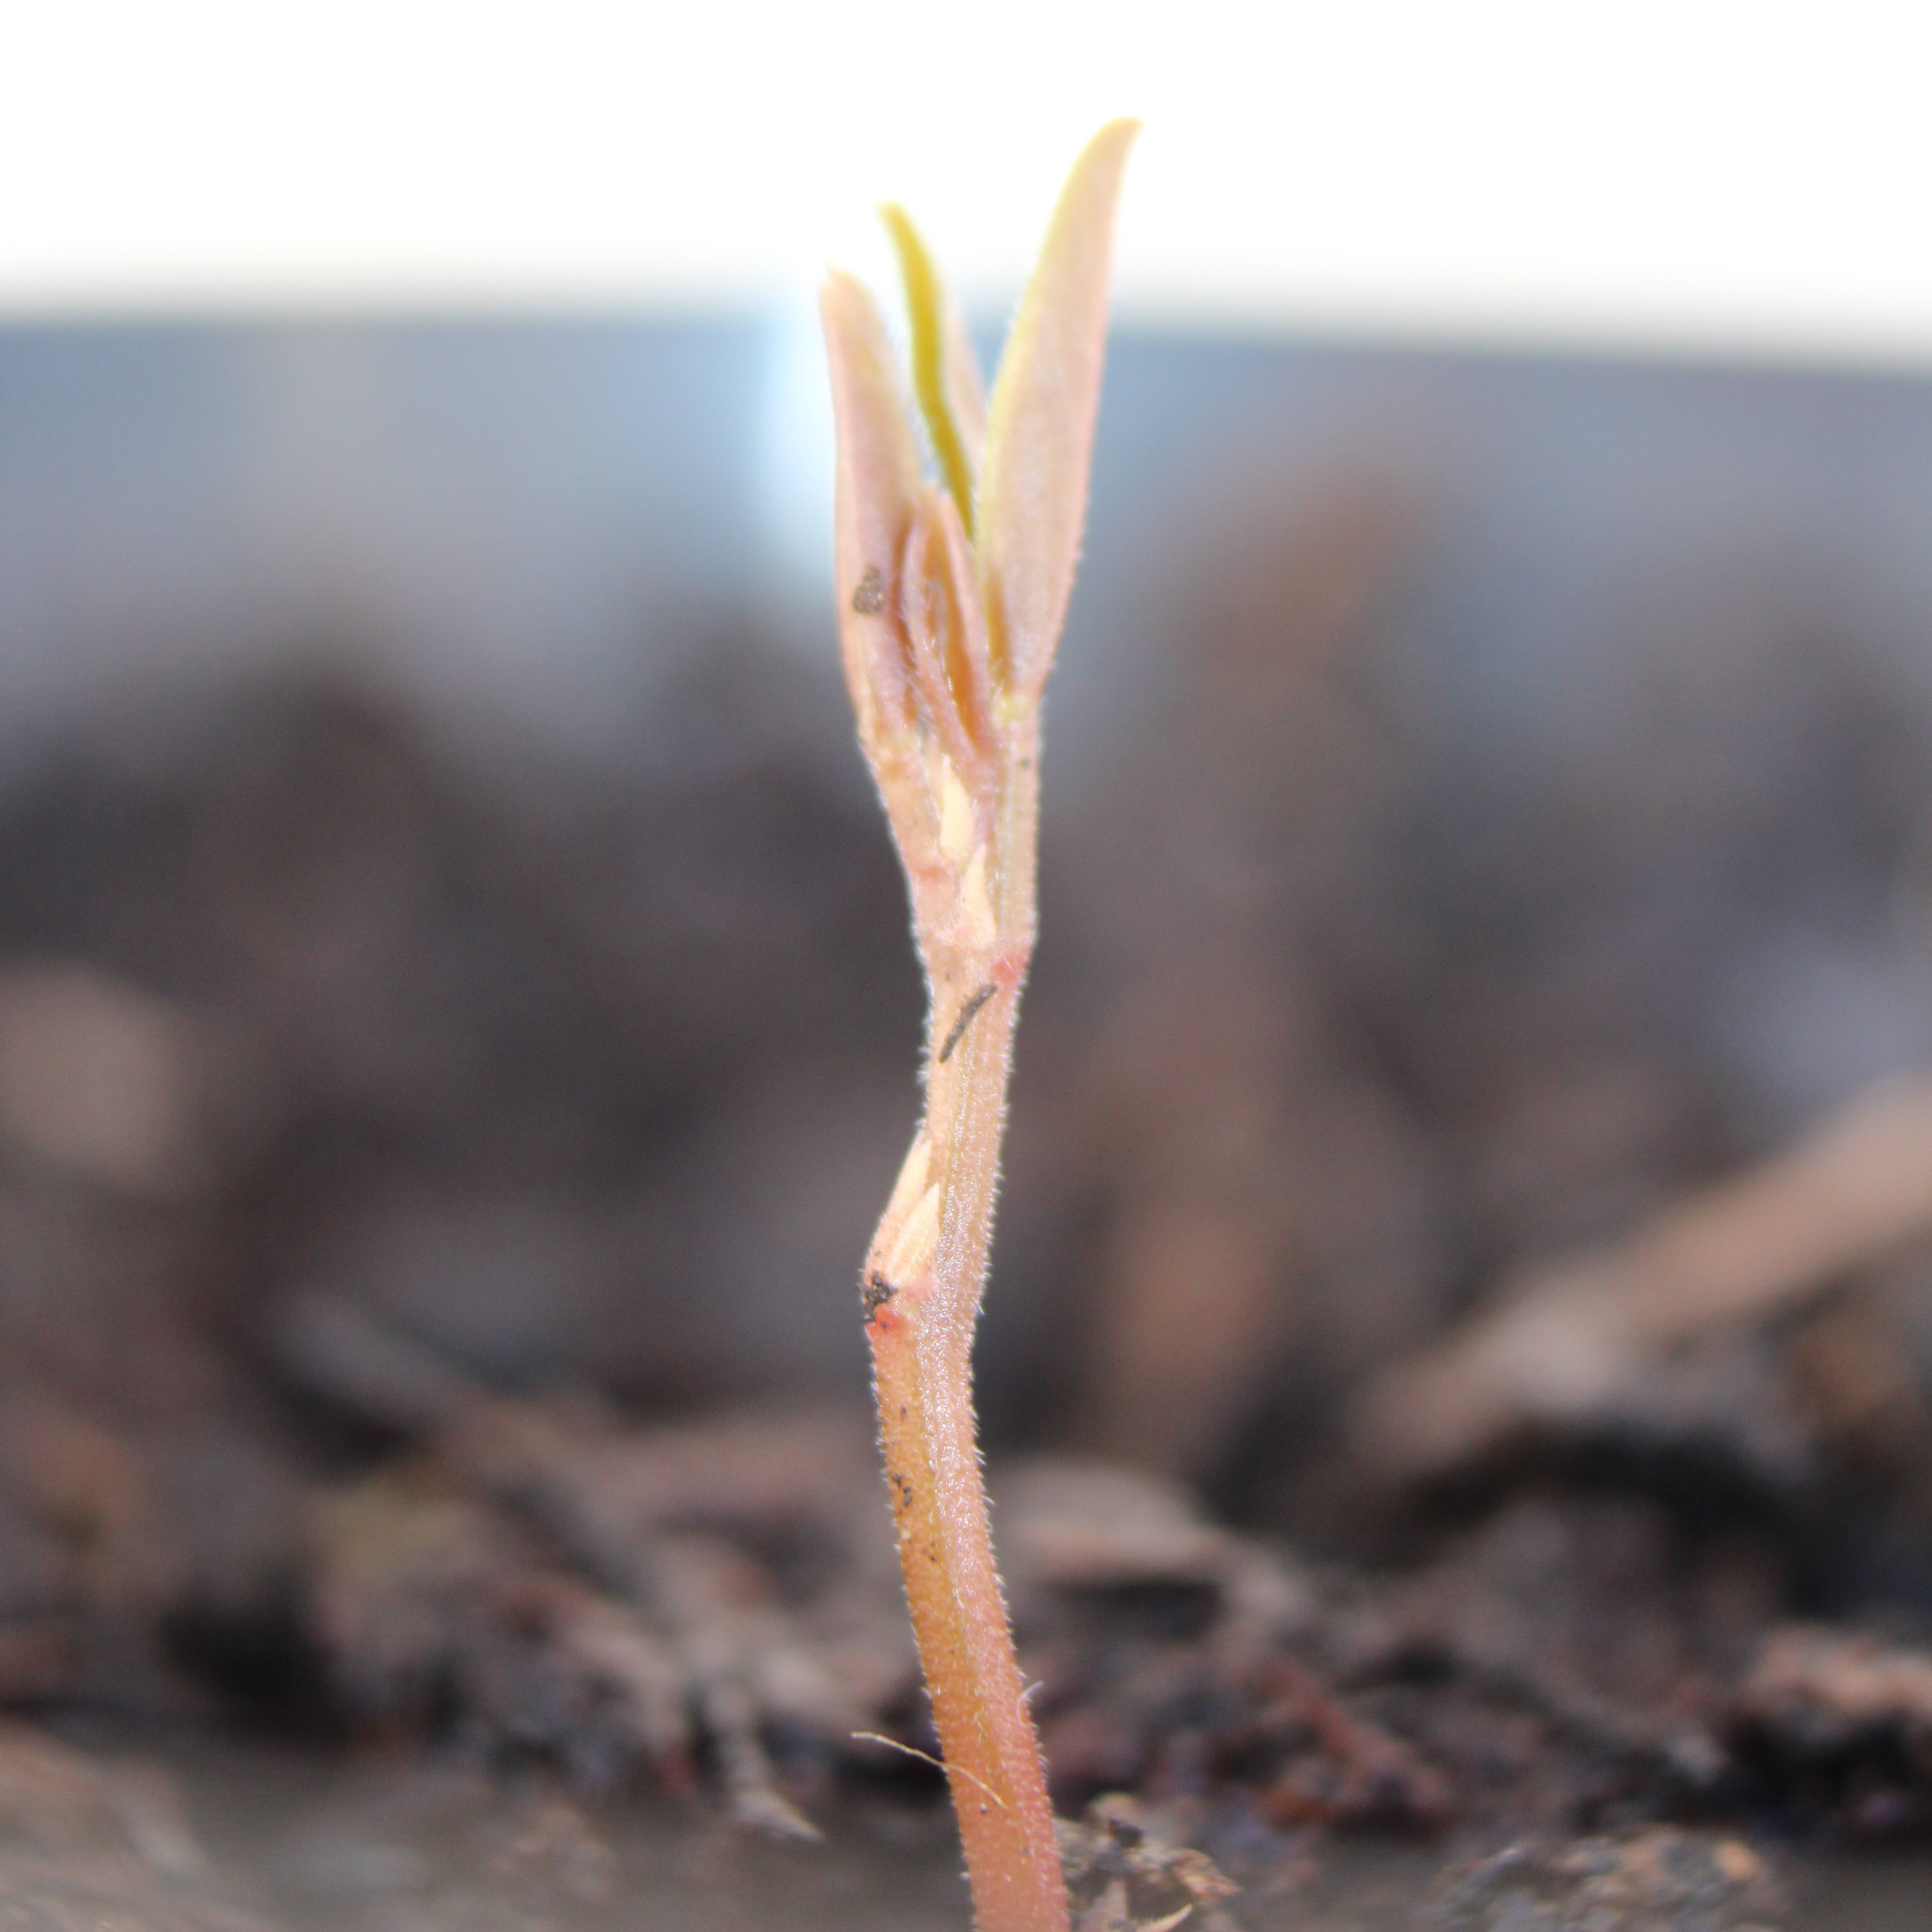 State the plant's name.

Vicia sativa
